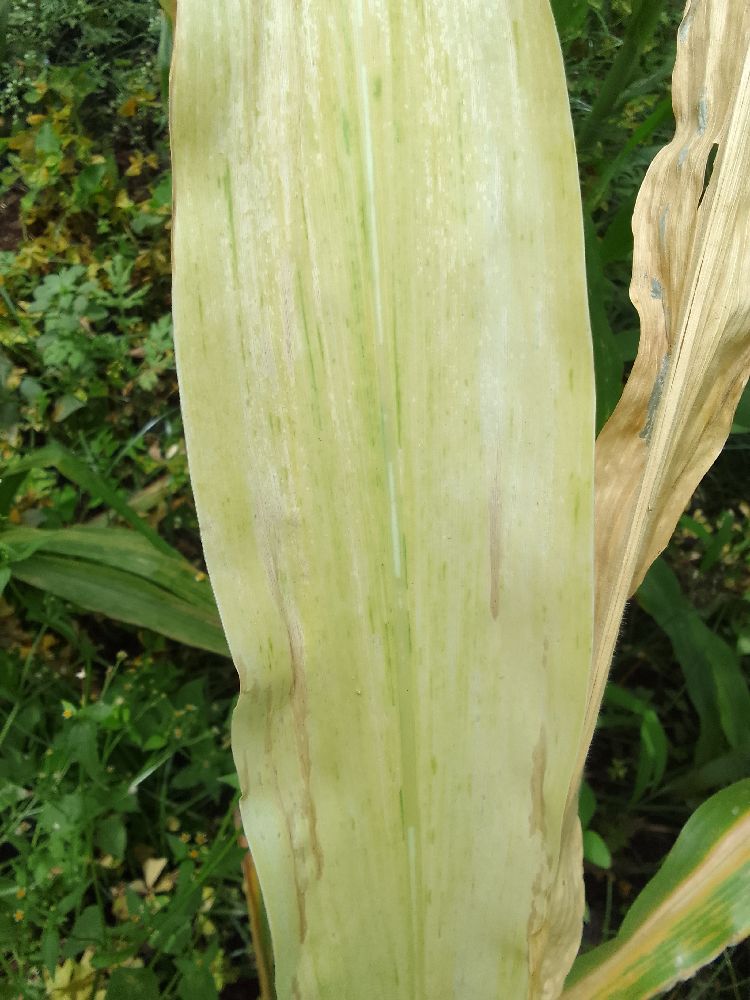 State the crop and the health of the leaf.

maize, maize lethal necrosis
